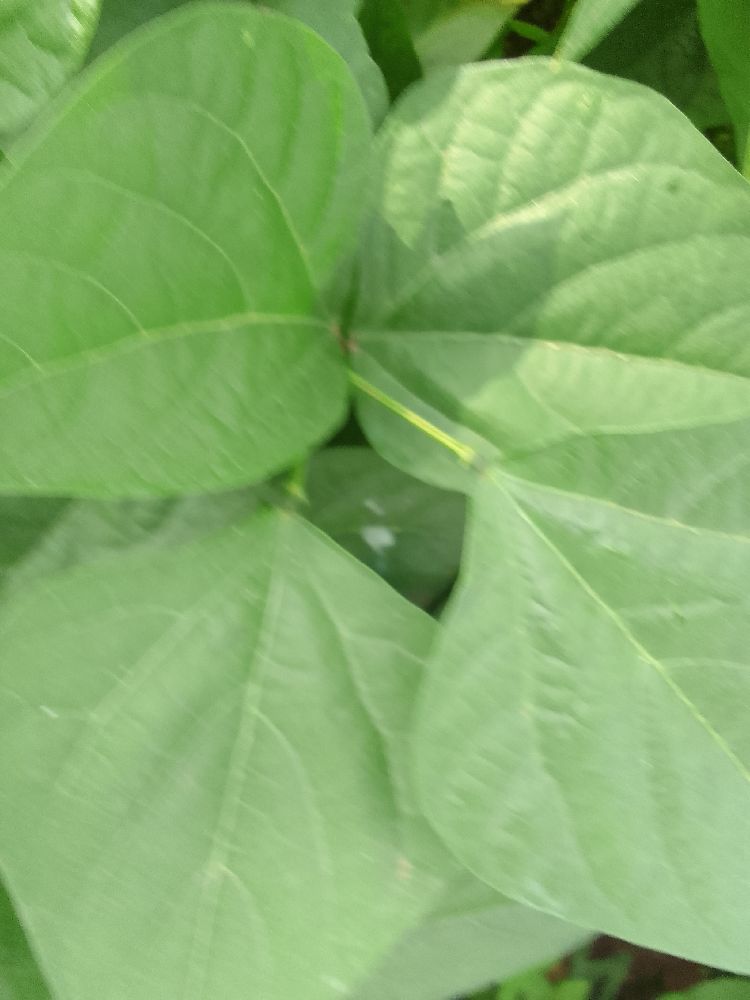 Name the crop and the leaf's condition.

common bean, healthy
